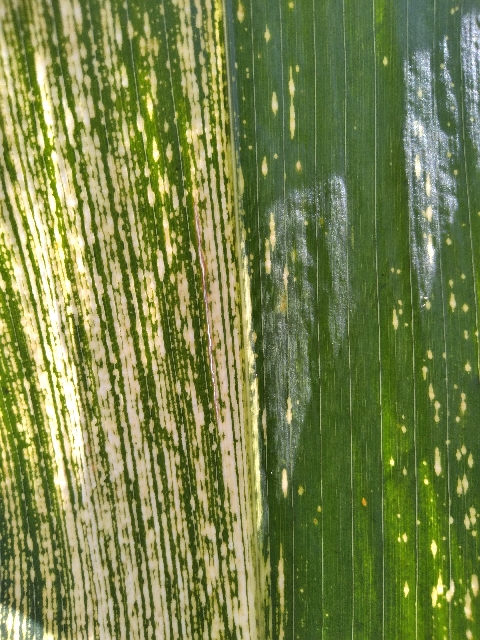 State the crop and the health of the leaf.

maize, maize streak virus
